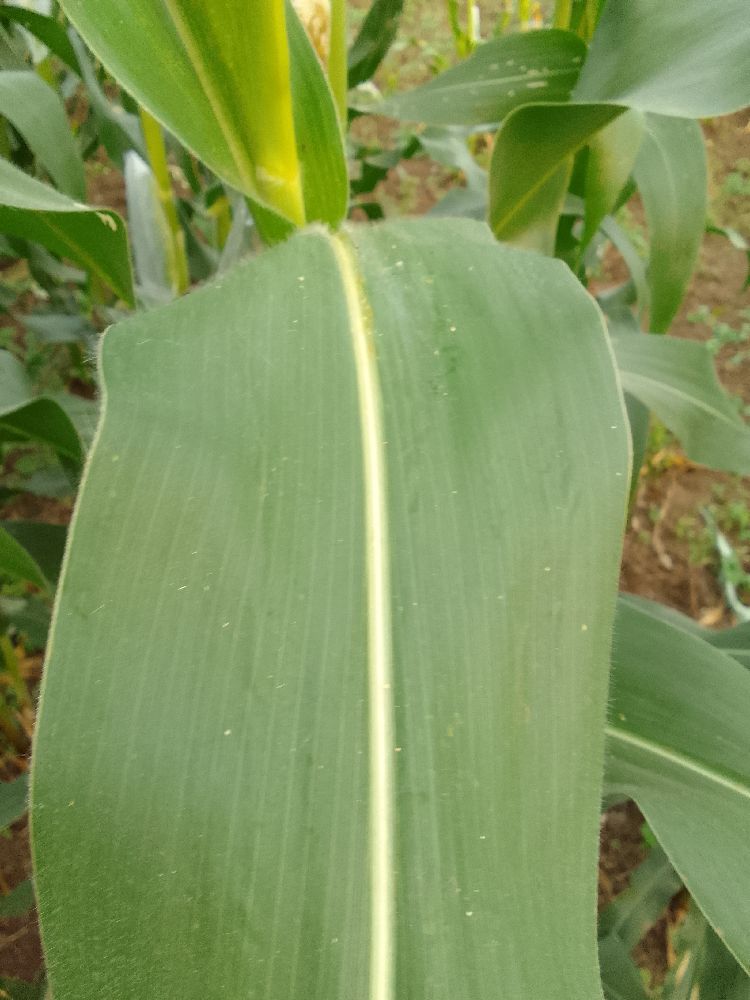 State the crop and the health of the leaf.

common bean, healthy
